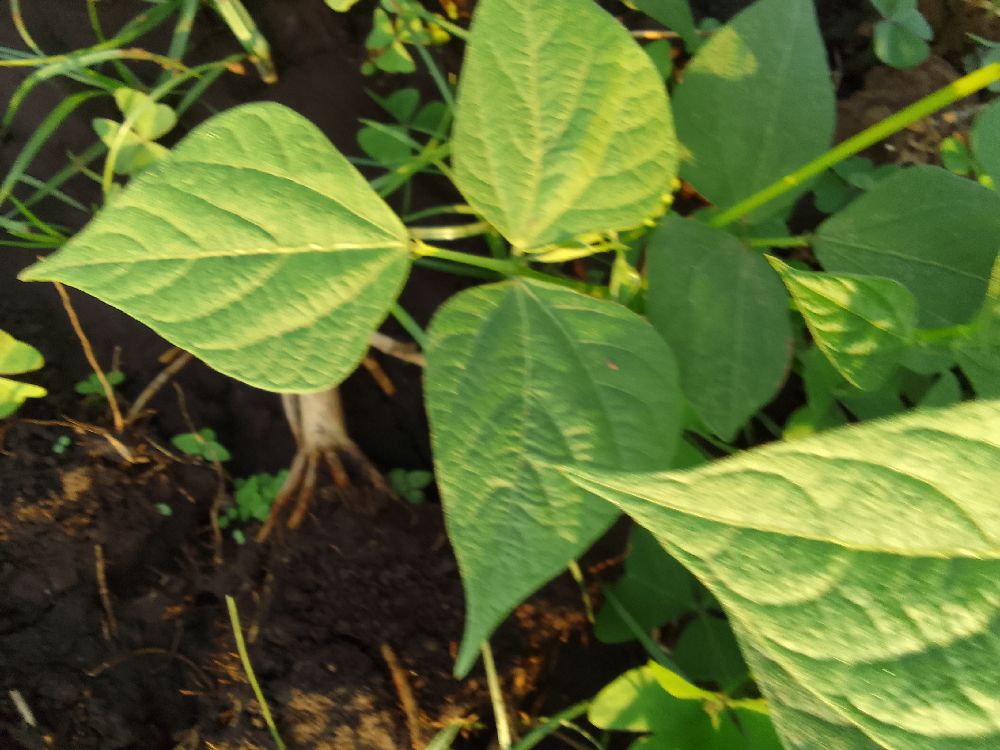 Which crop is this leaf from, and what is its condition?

common bean, healthy
